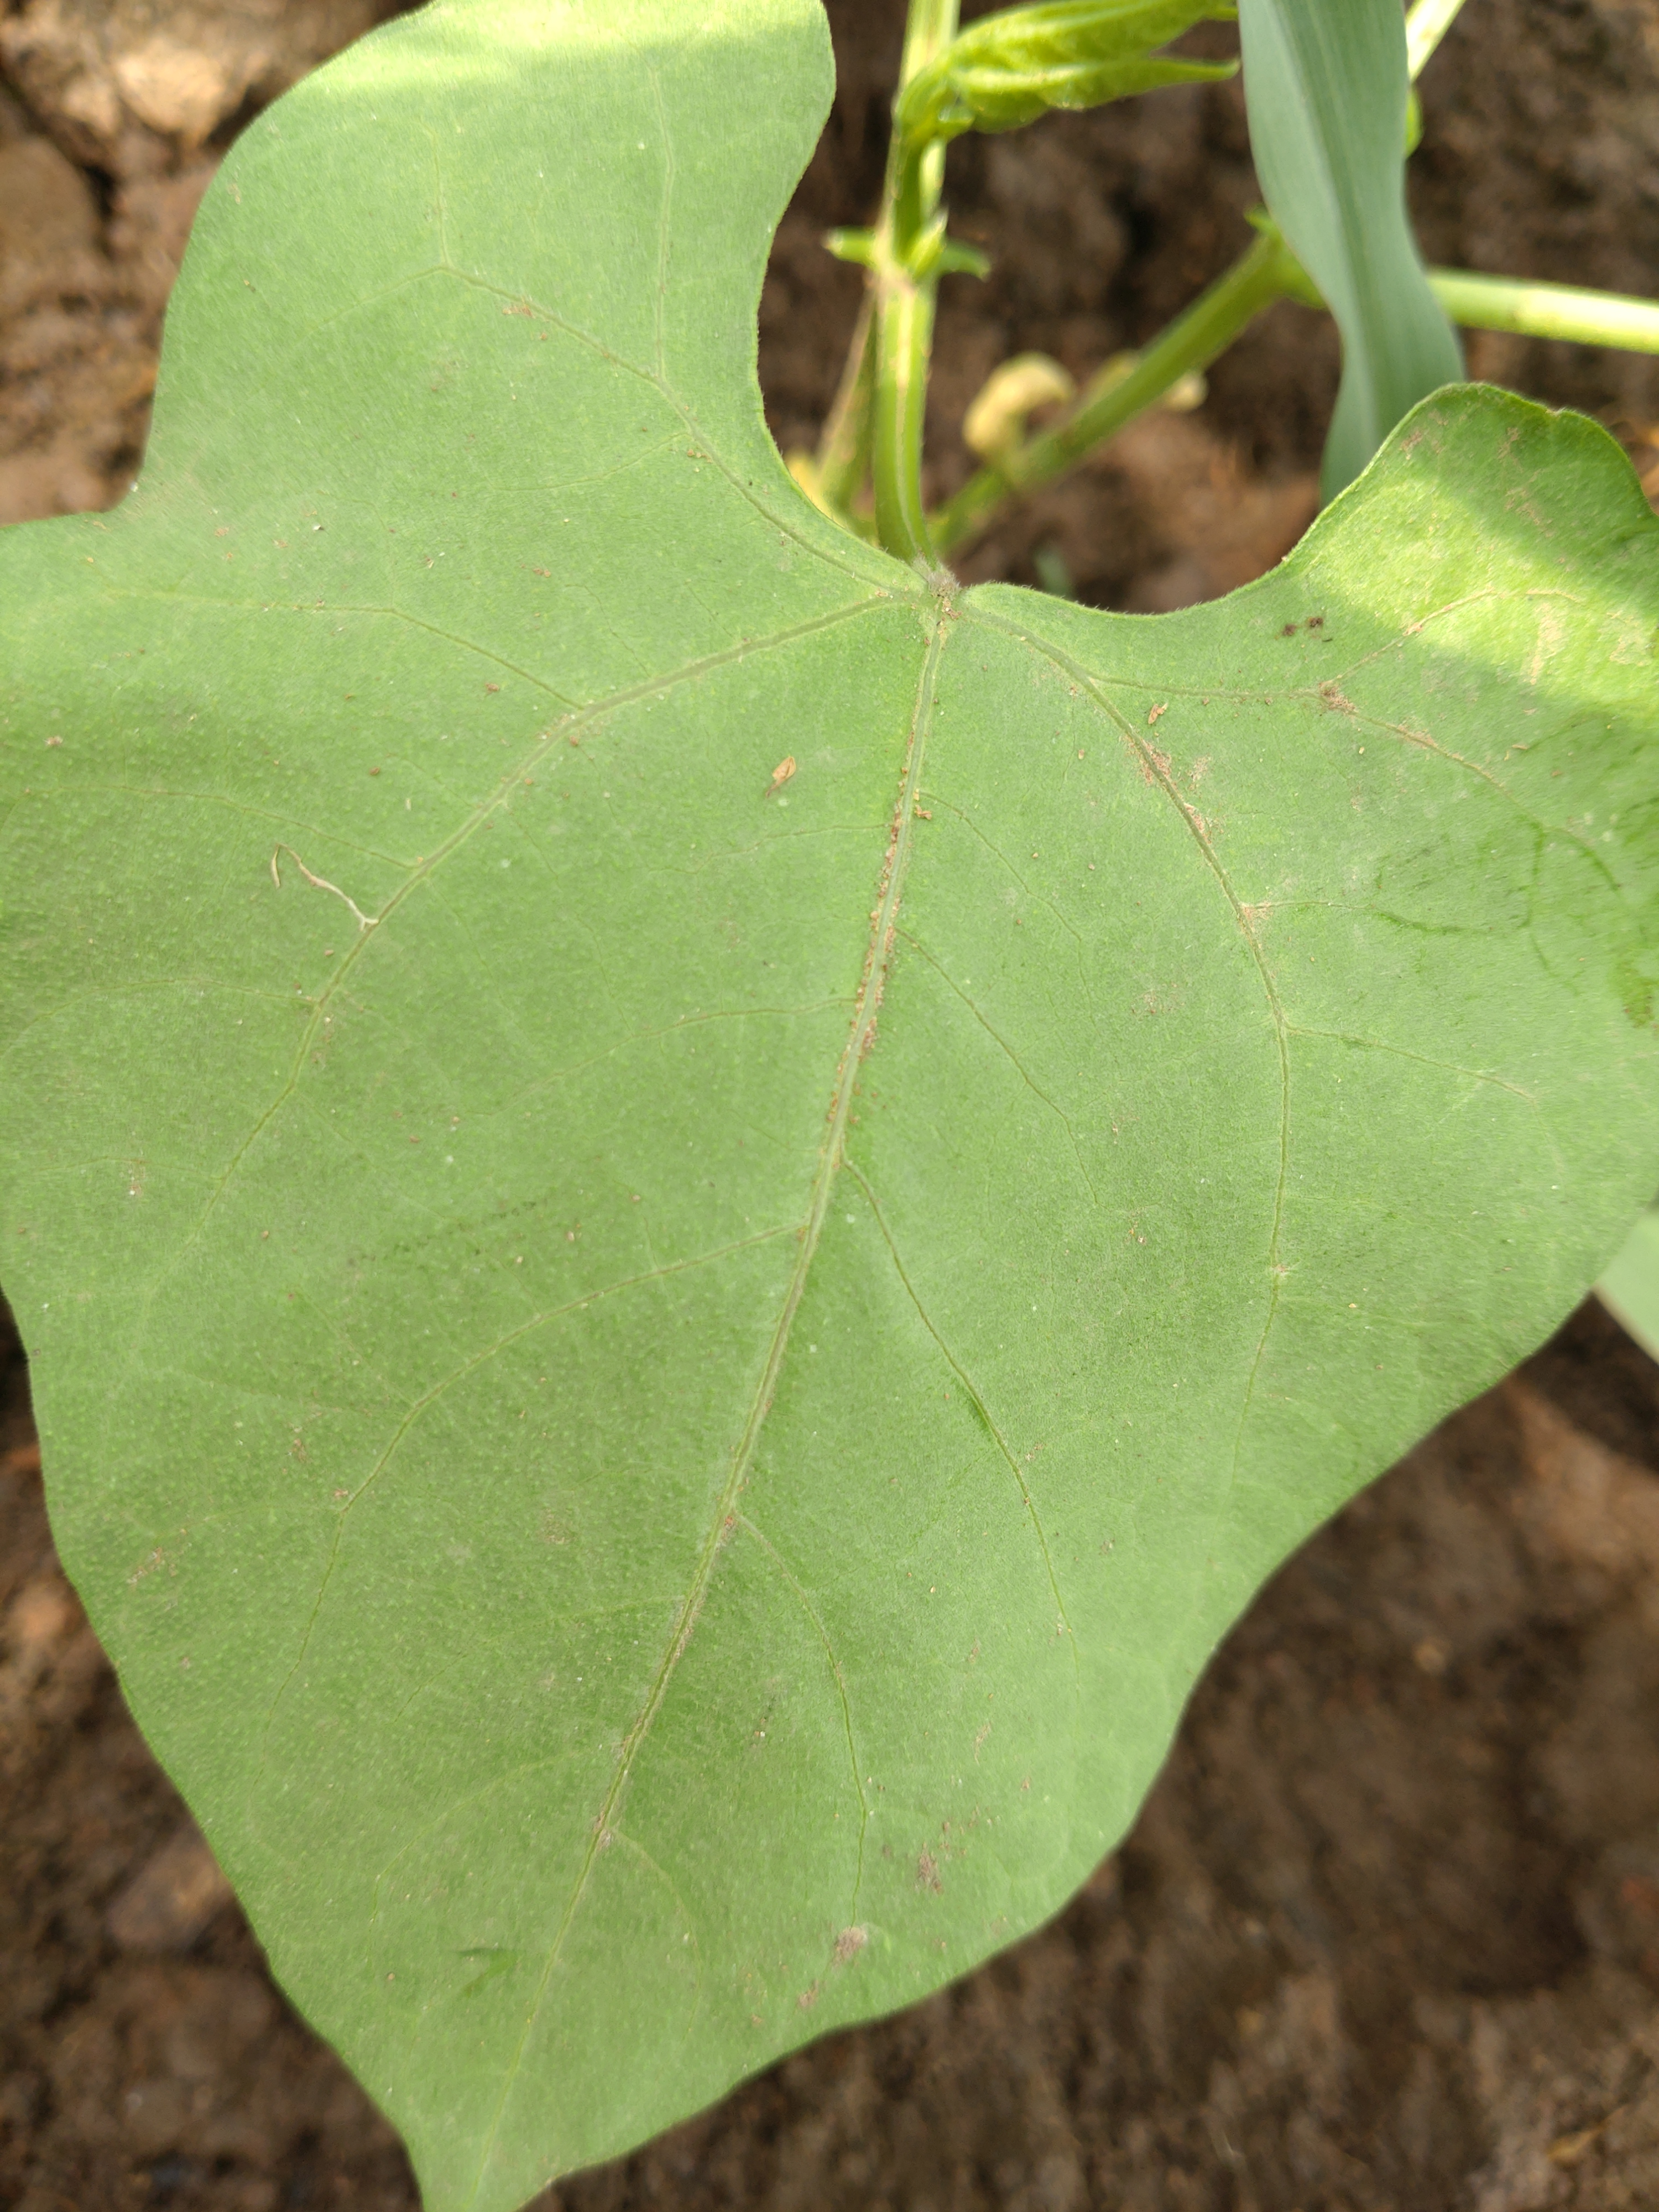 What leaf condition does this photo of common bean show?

healthy
